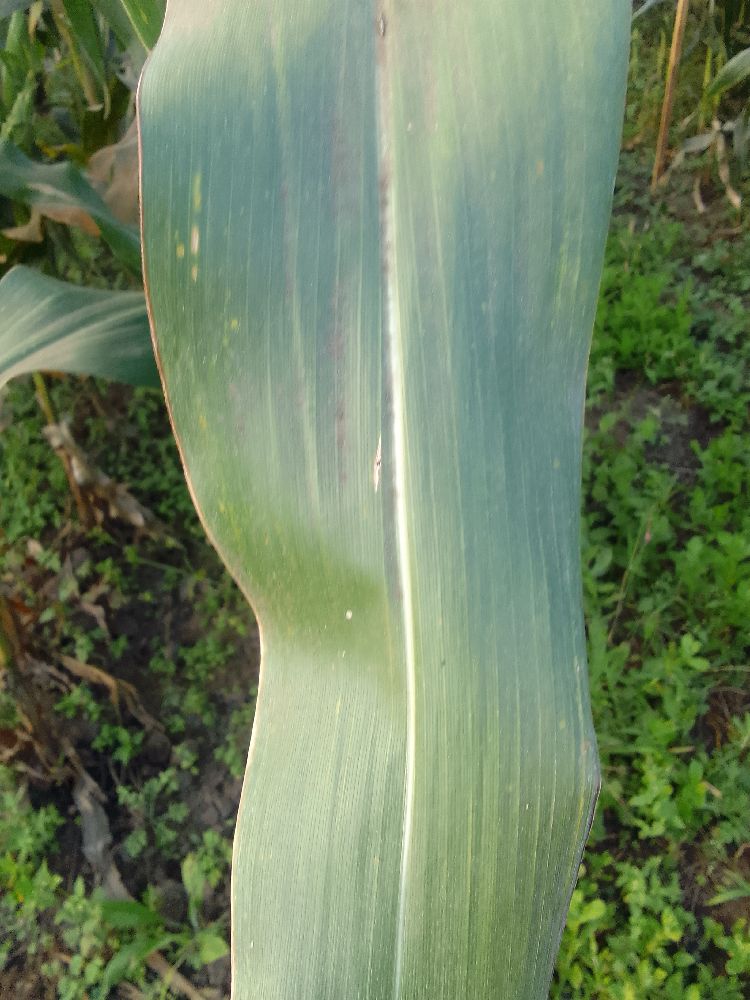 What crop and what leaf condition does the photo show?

maize, healthy
